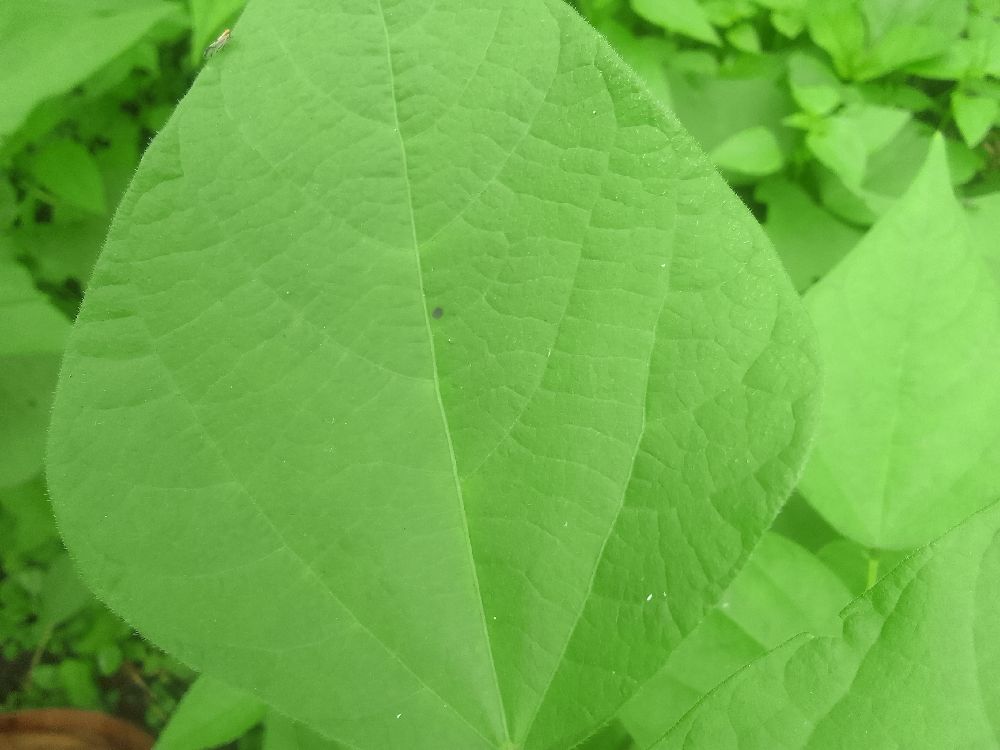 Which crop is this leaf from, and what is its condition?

common bean, healthy
